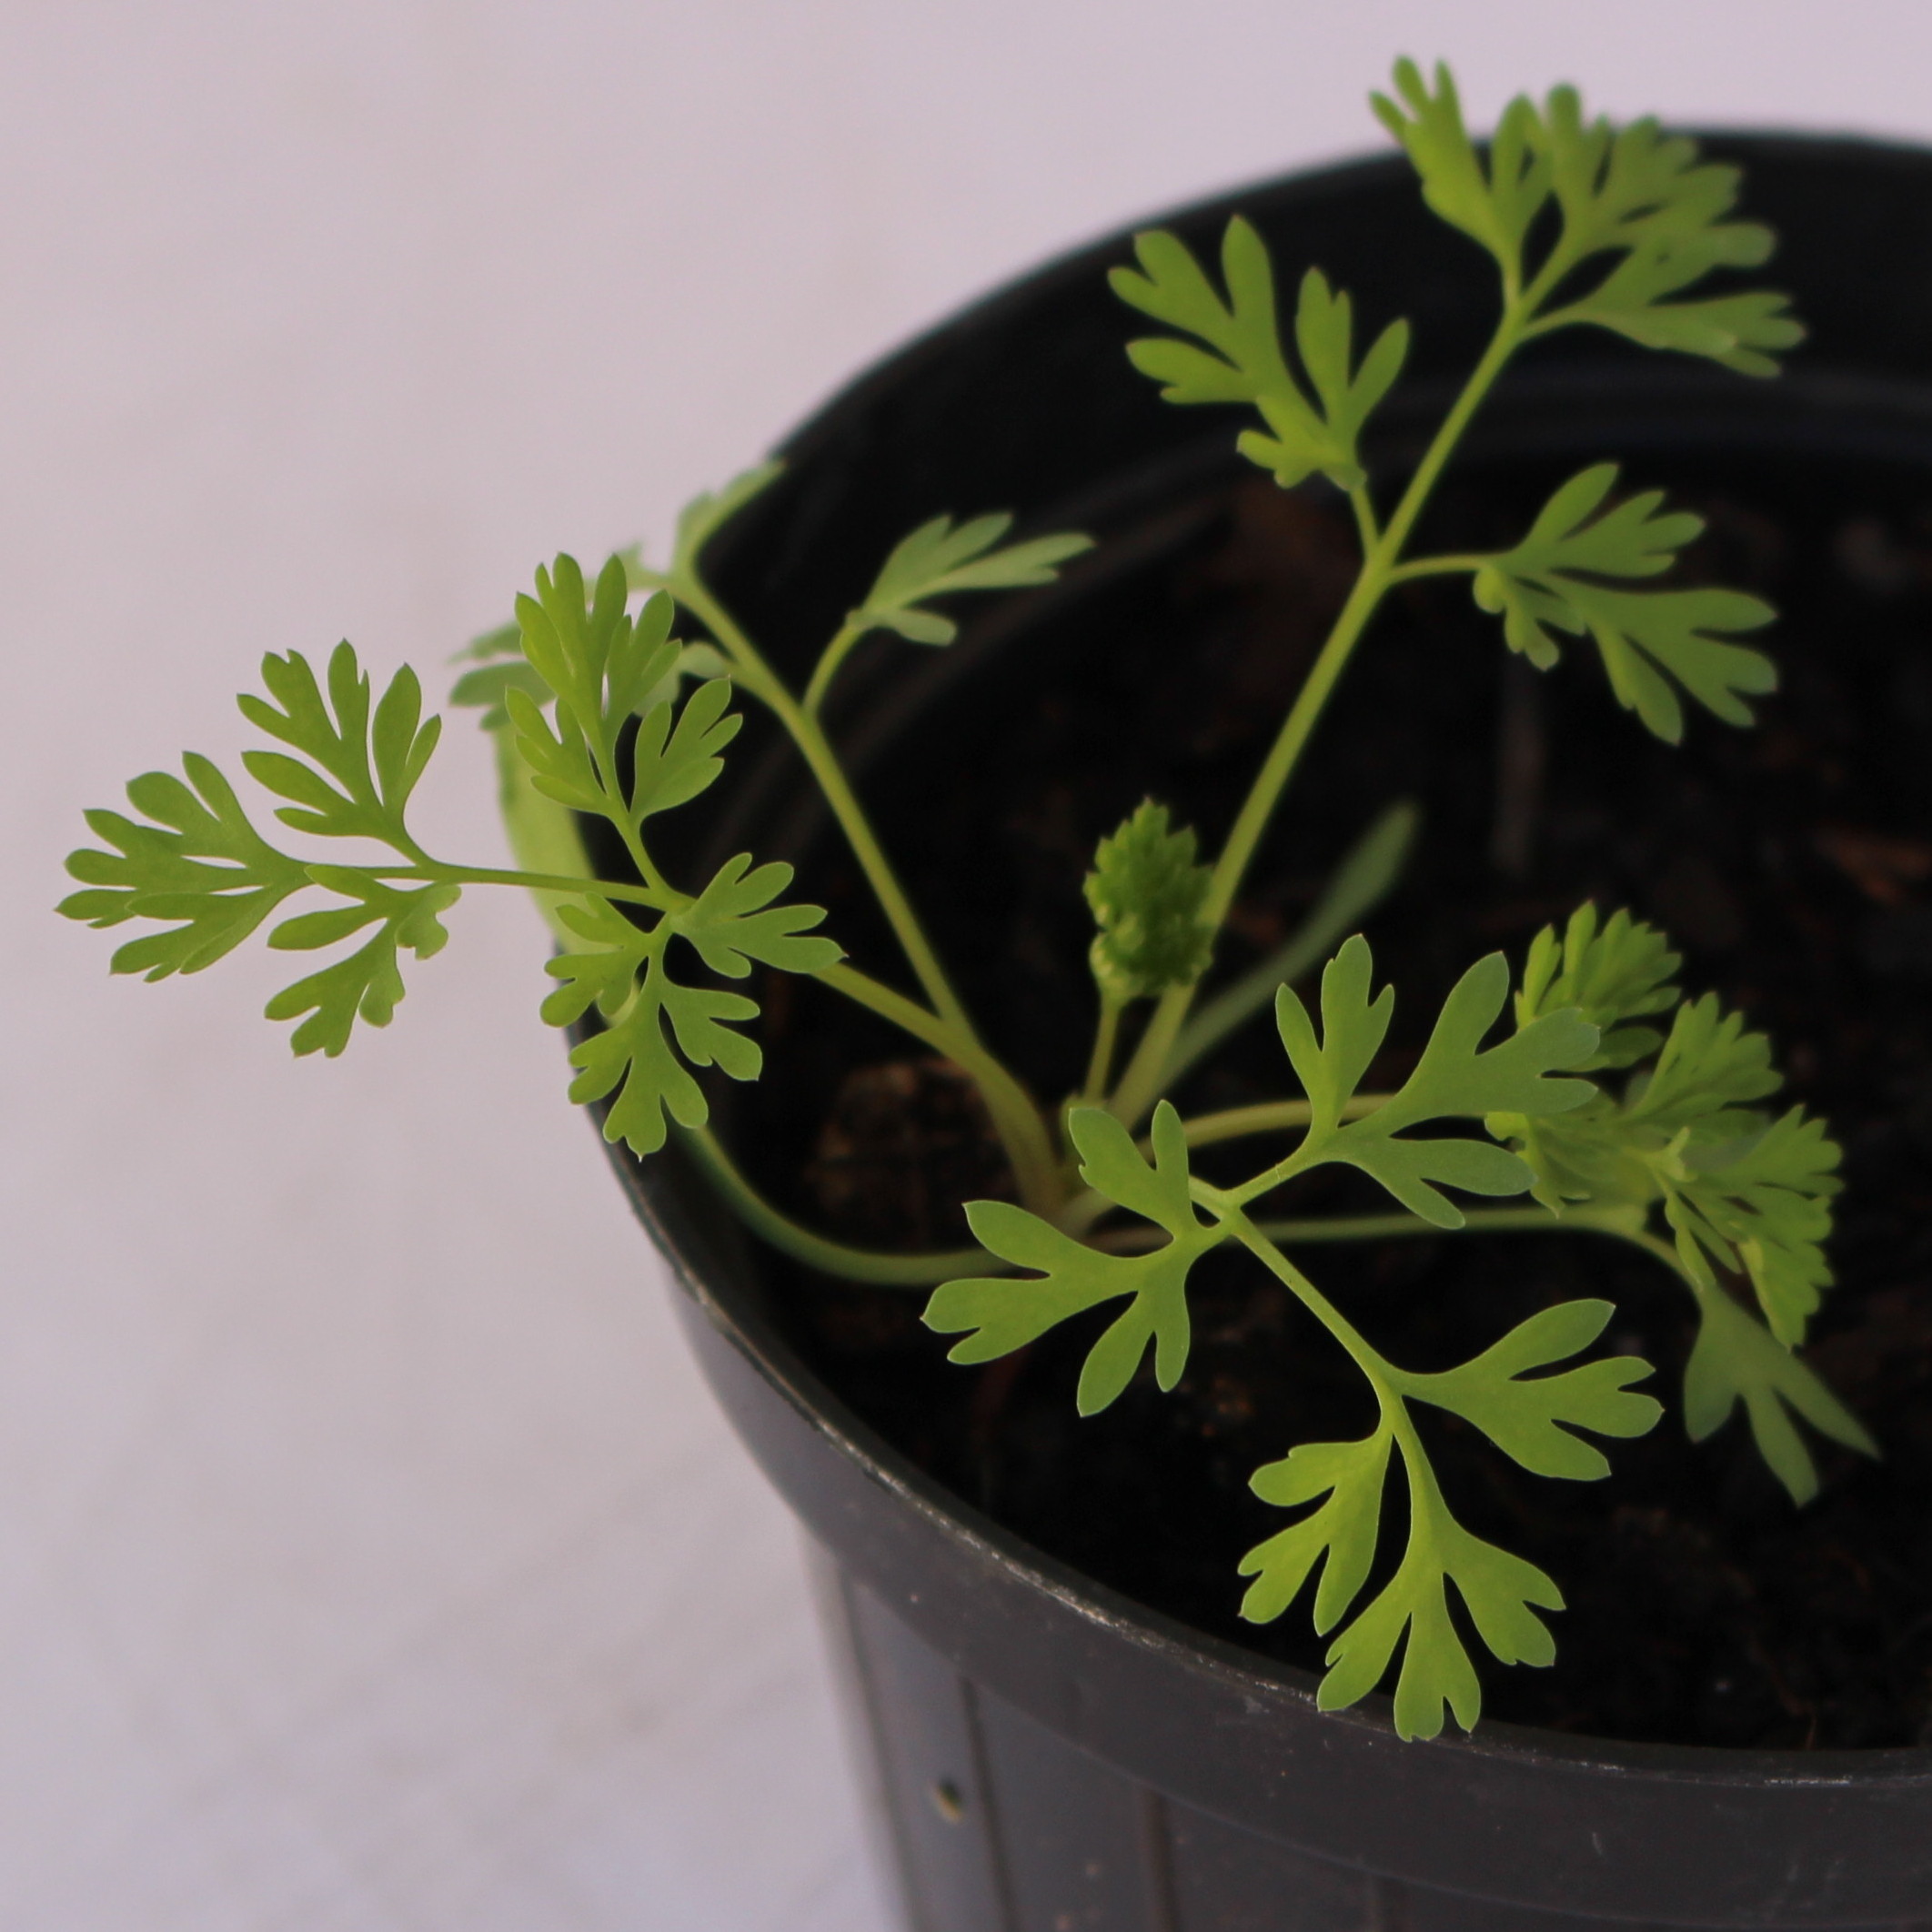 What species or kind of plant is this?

Fumaria officinalis
